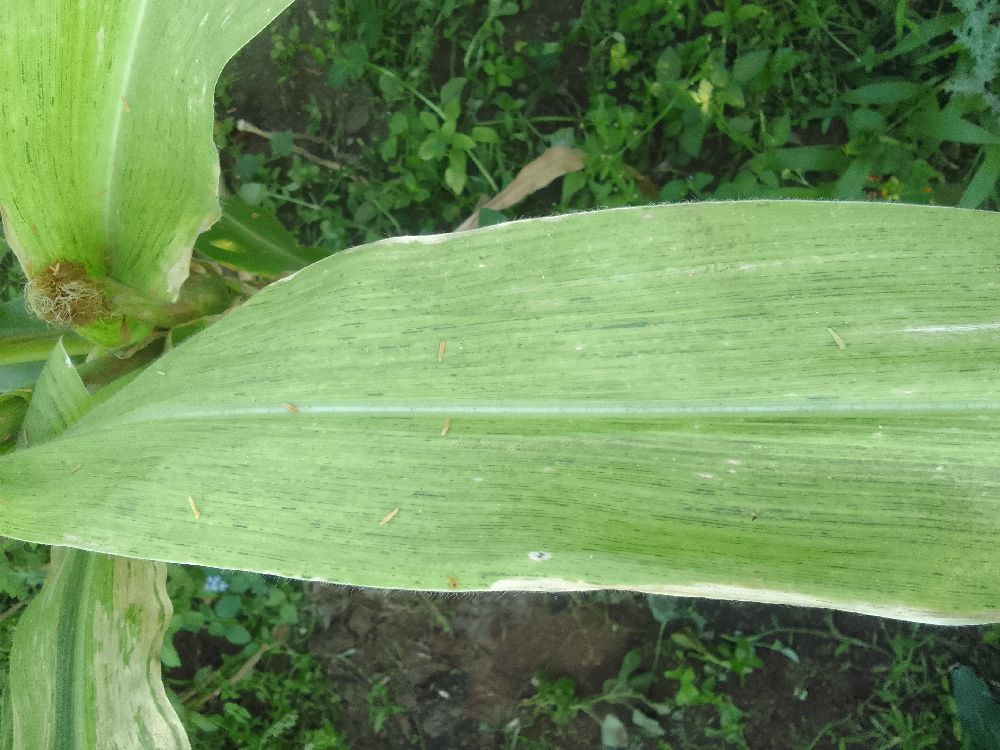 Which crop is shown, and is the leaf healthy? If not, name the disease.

maize, maize lethal necrosis
